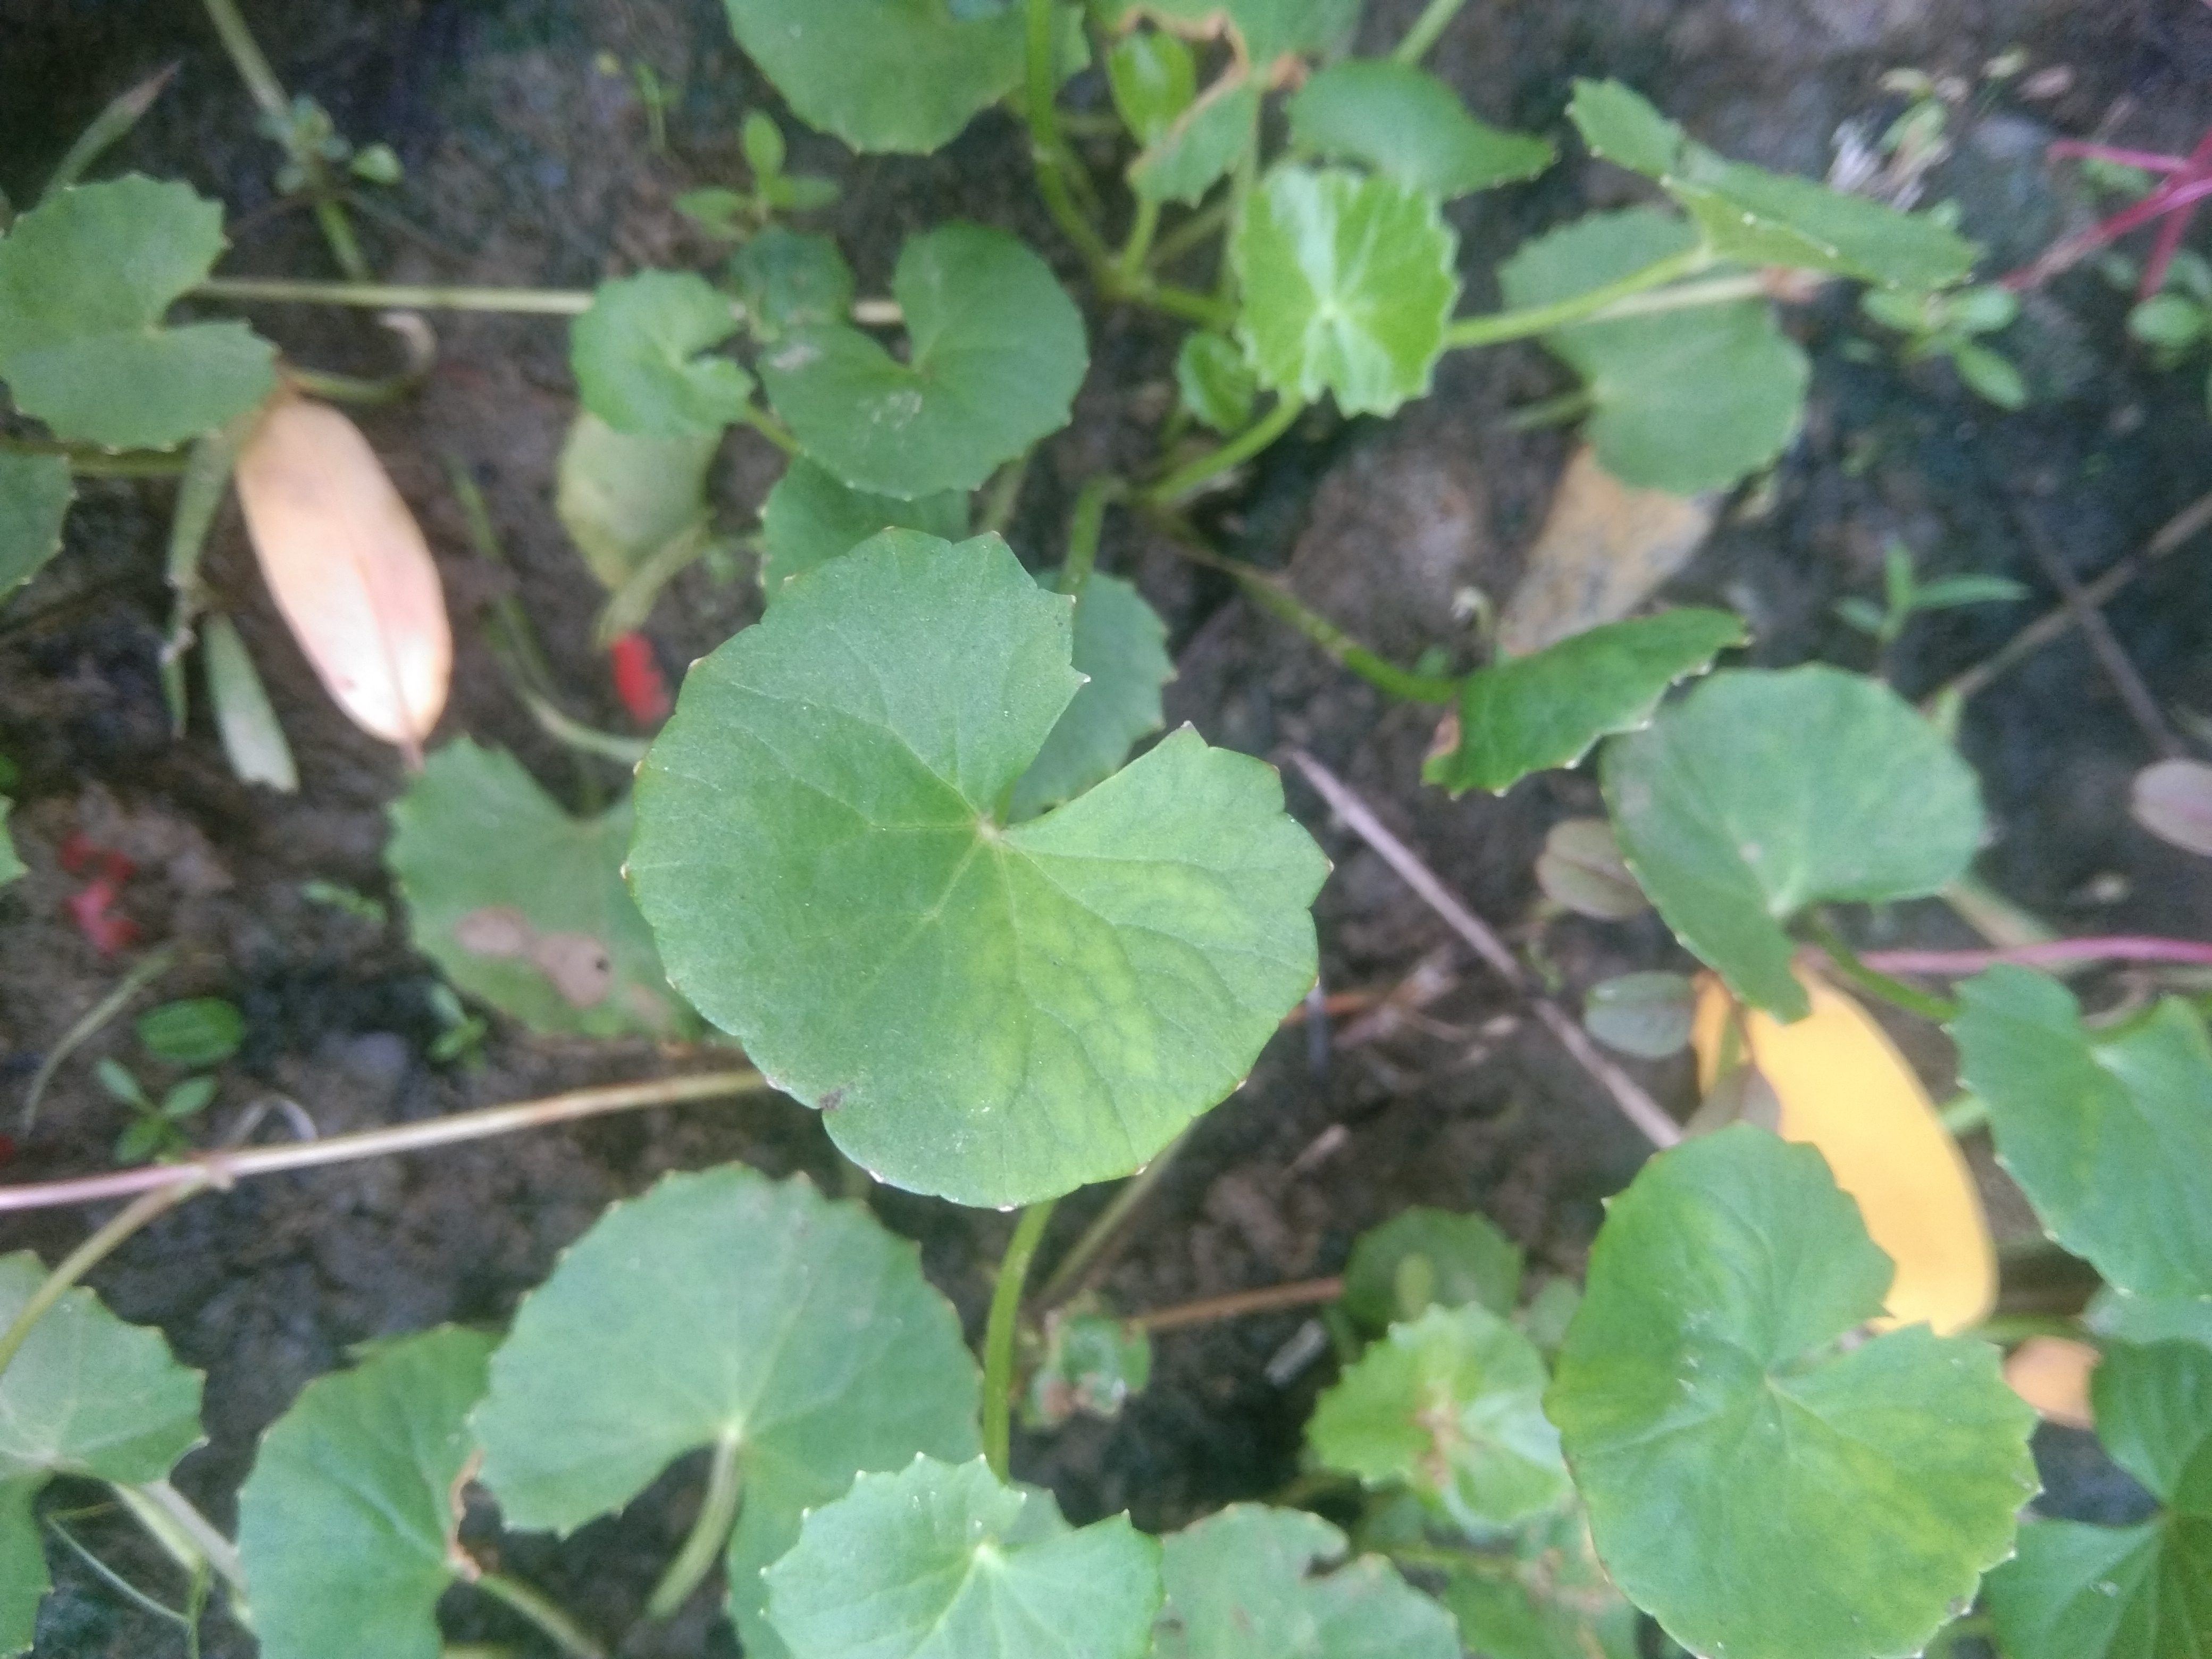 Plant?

thankuni
